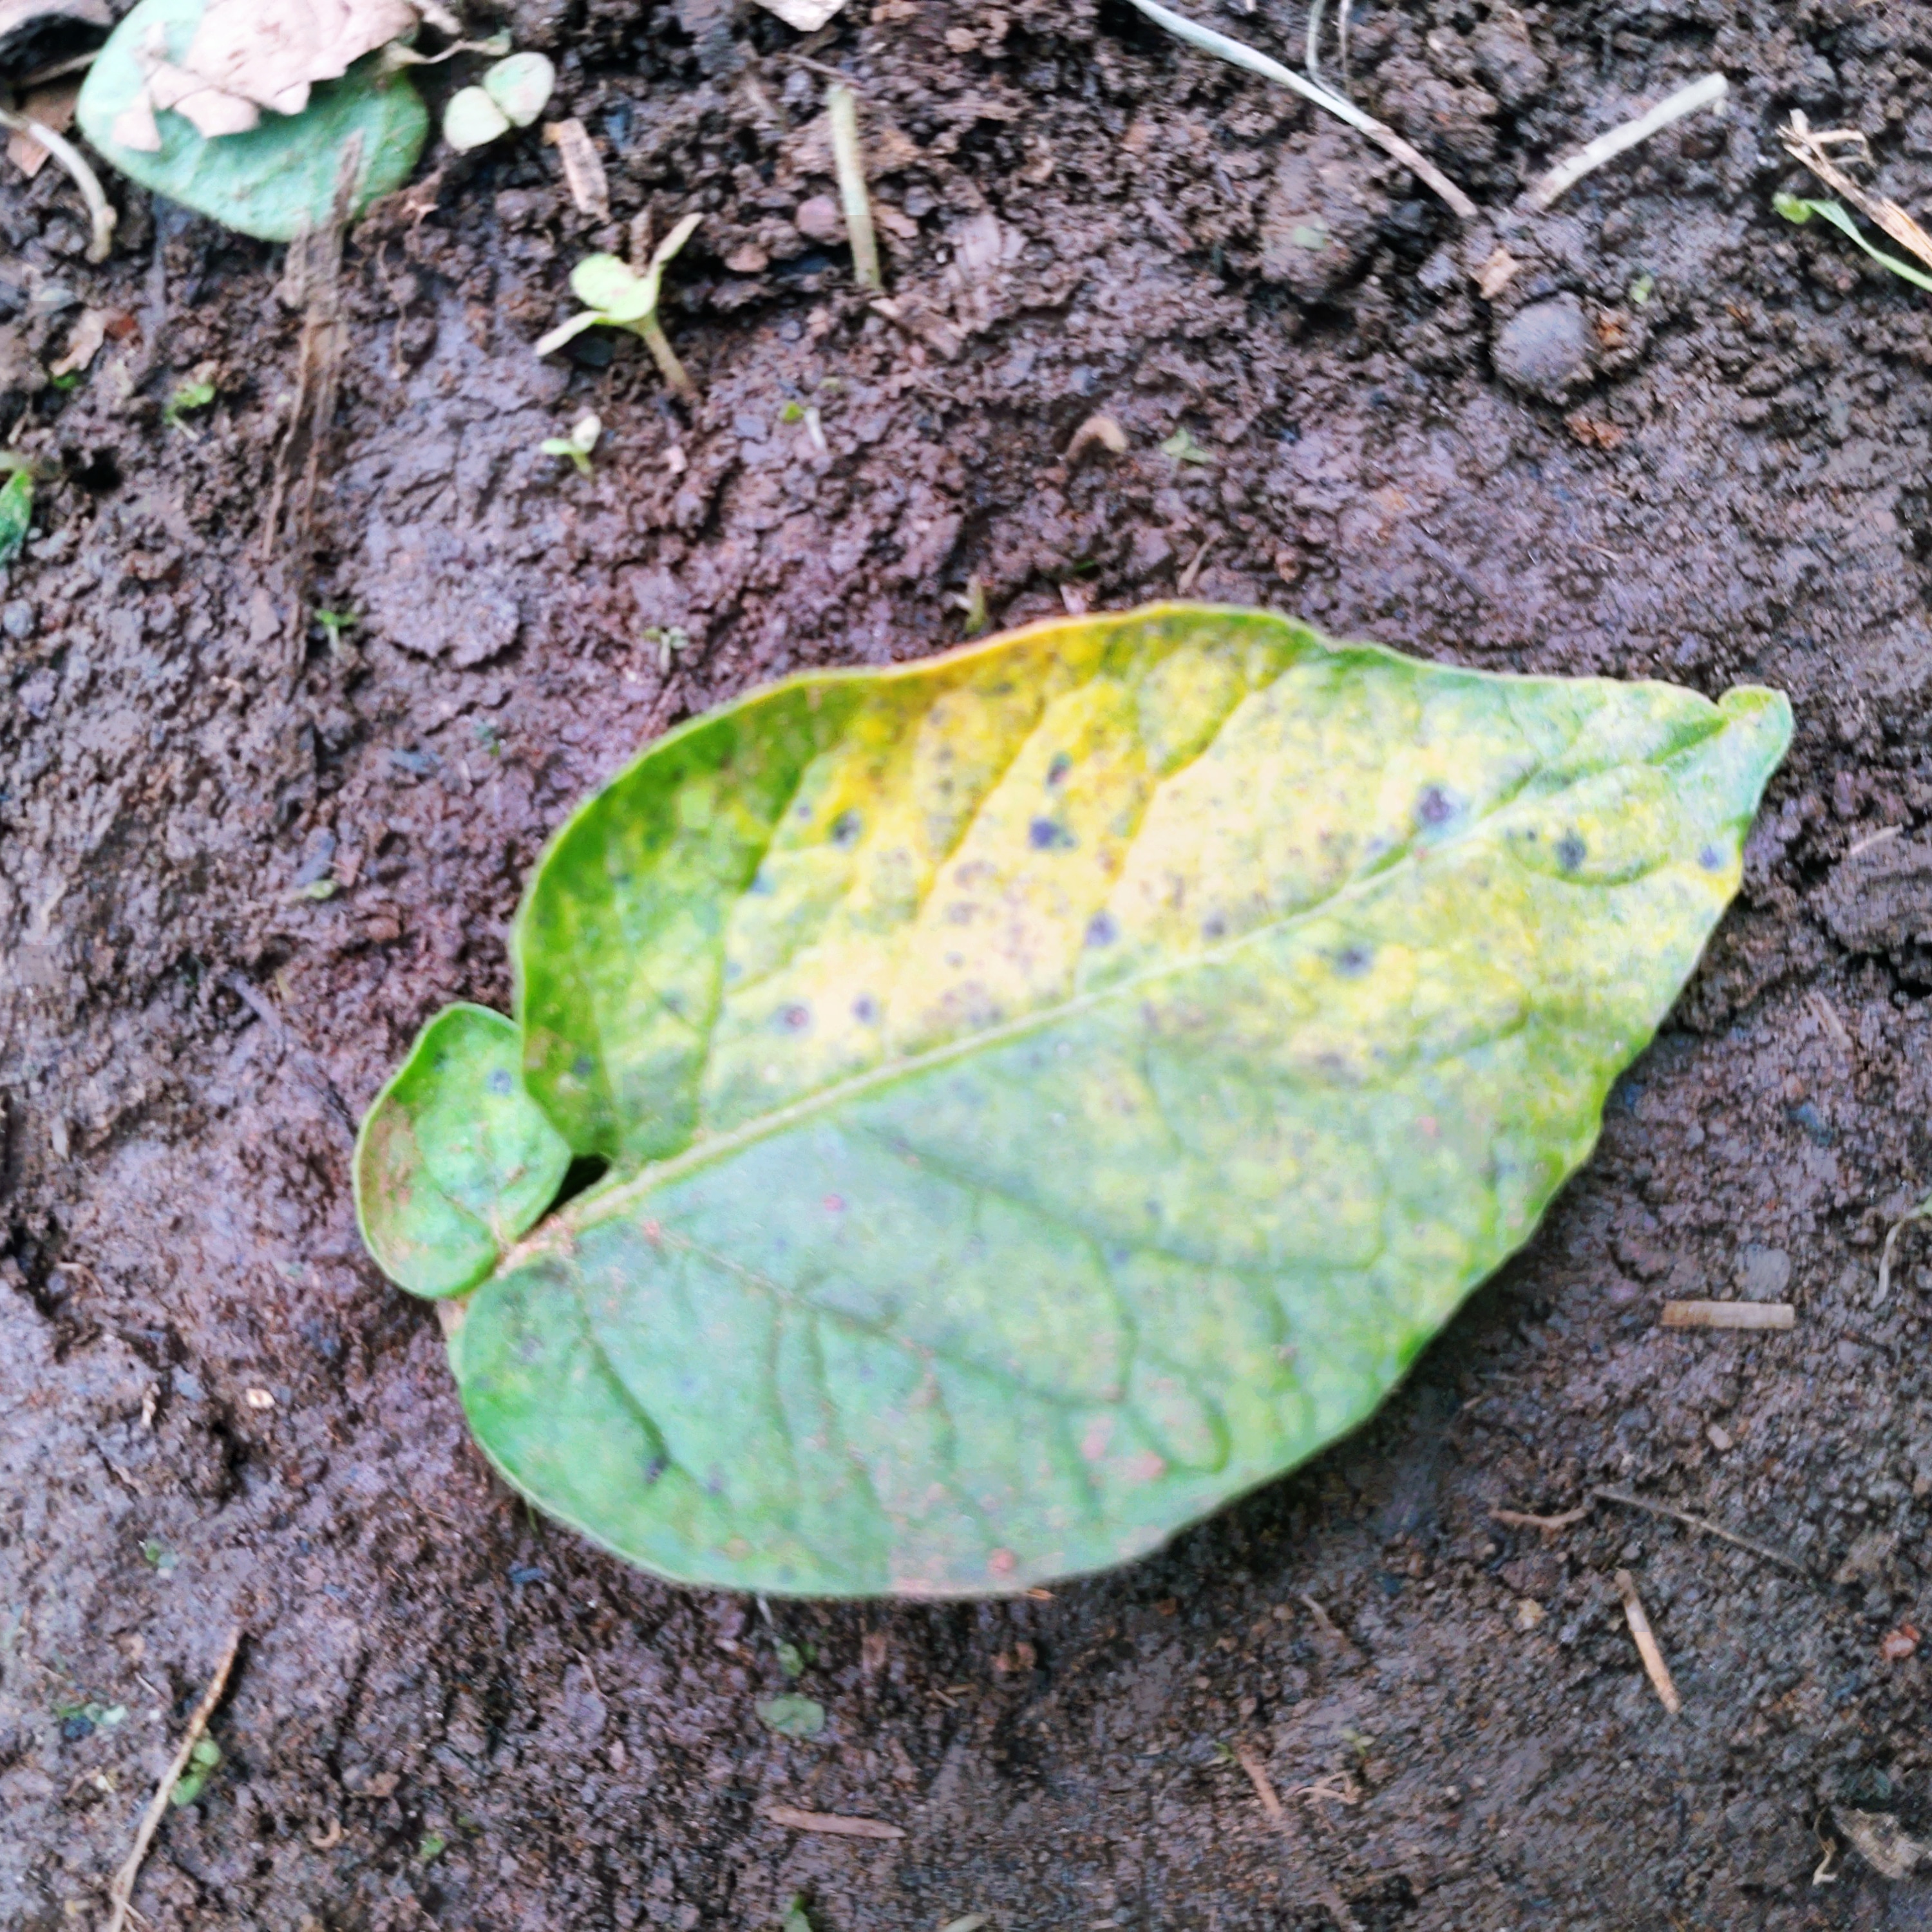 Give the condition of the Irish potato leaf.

late blight
